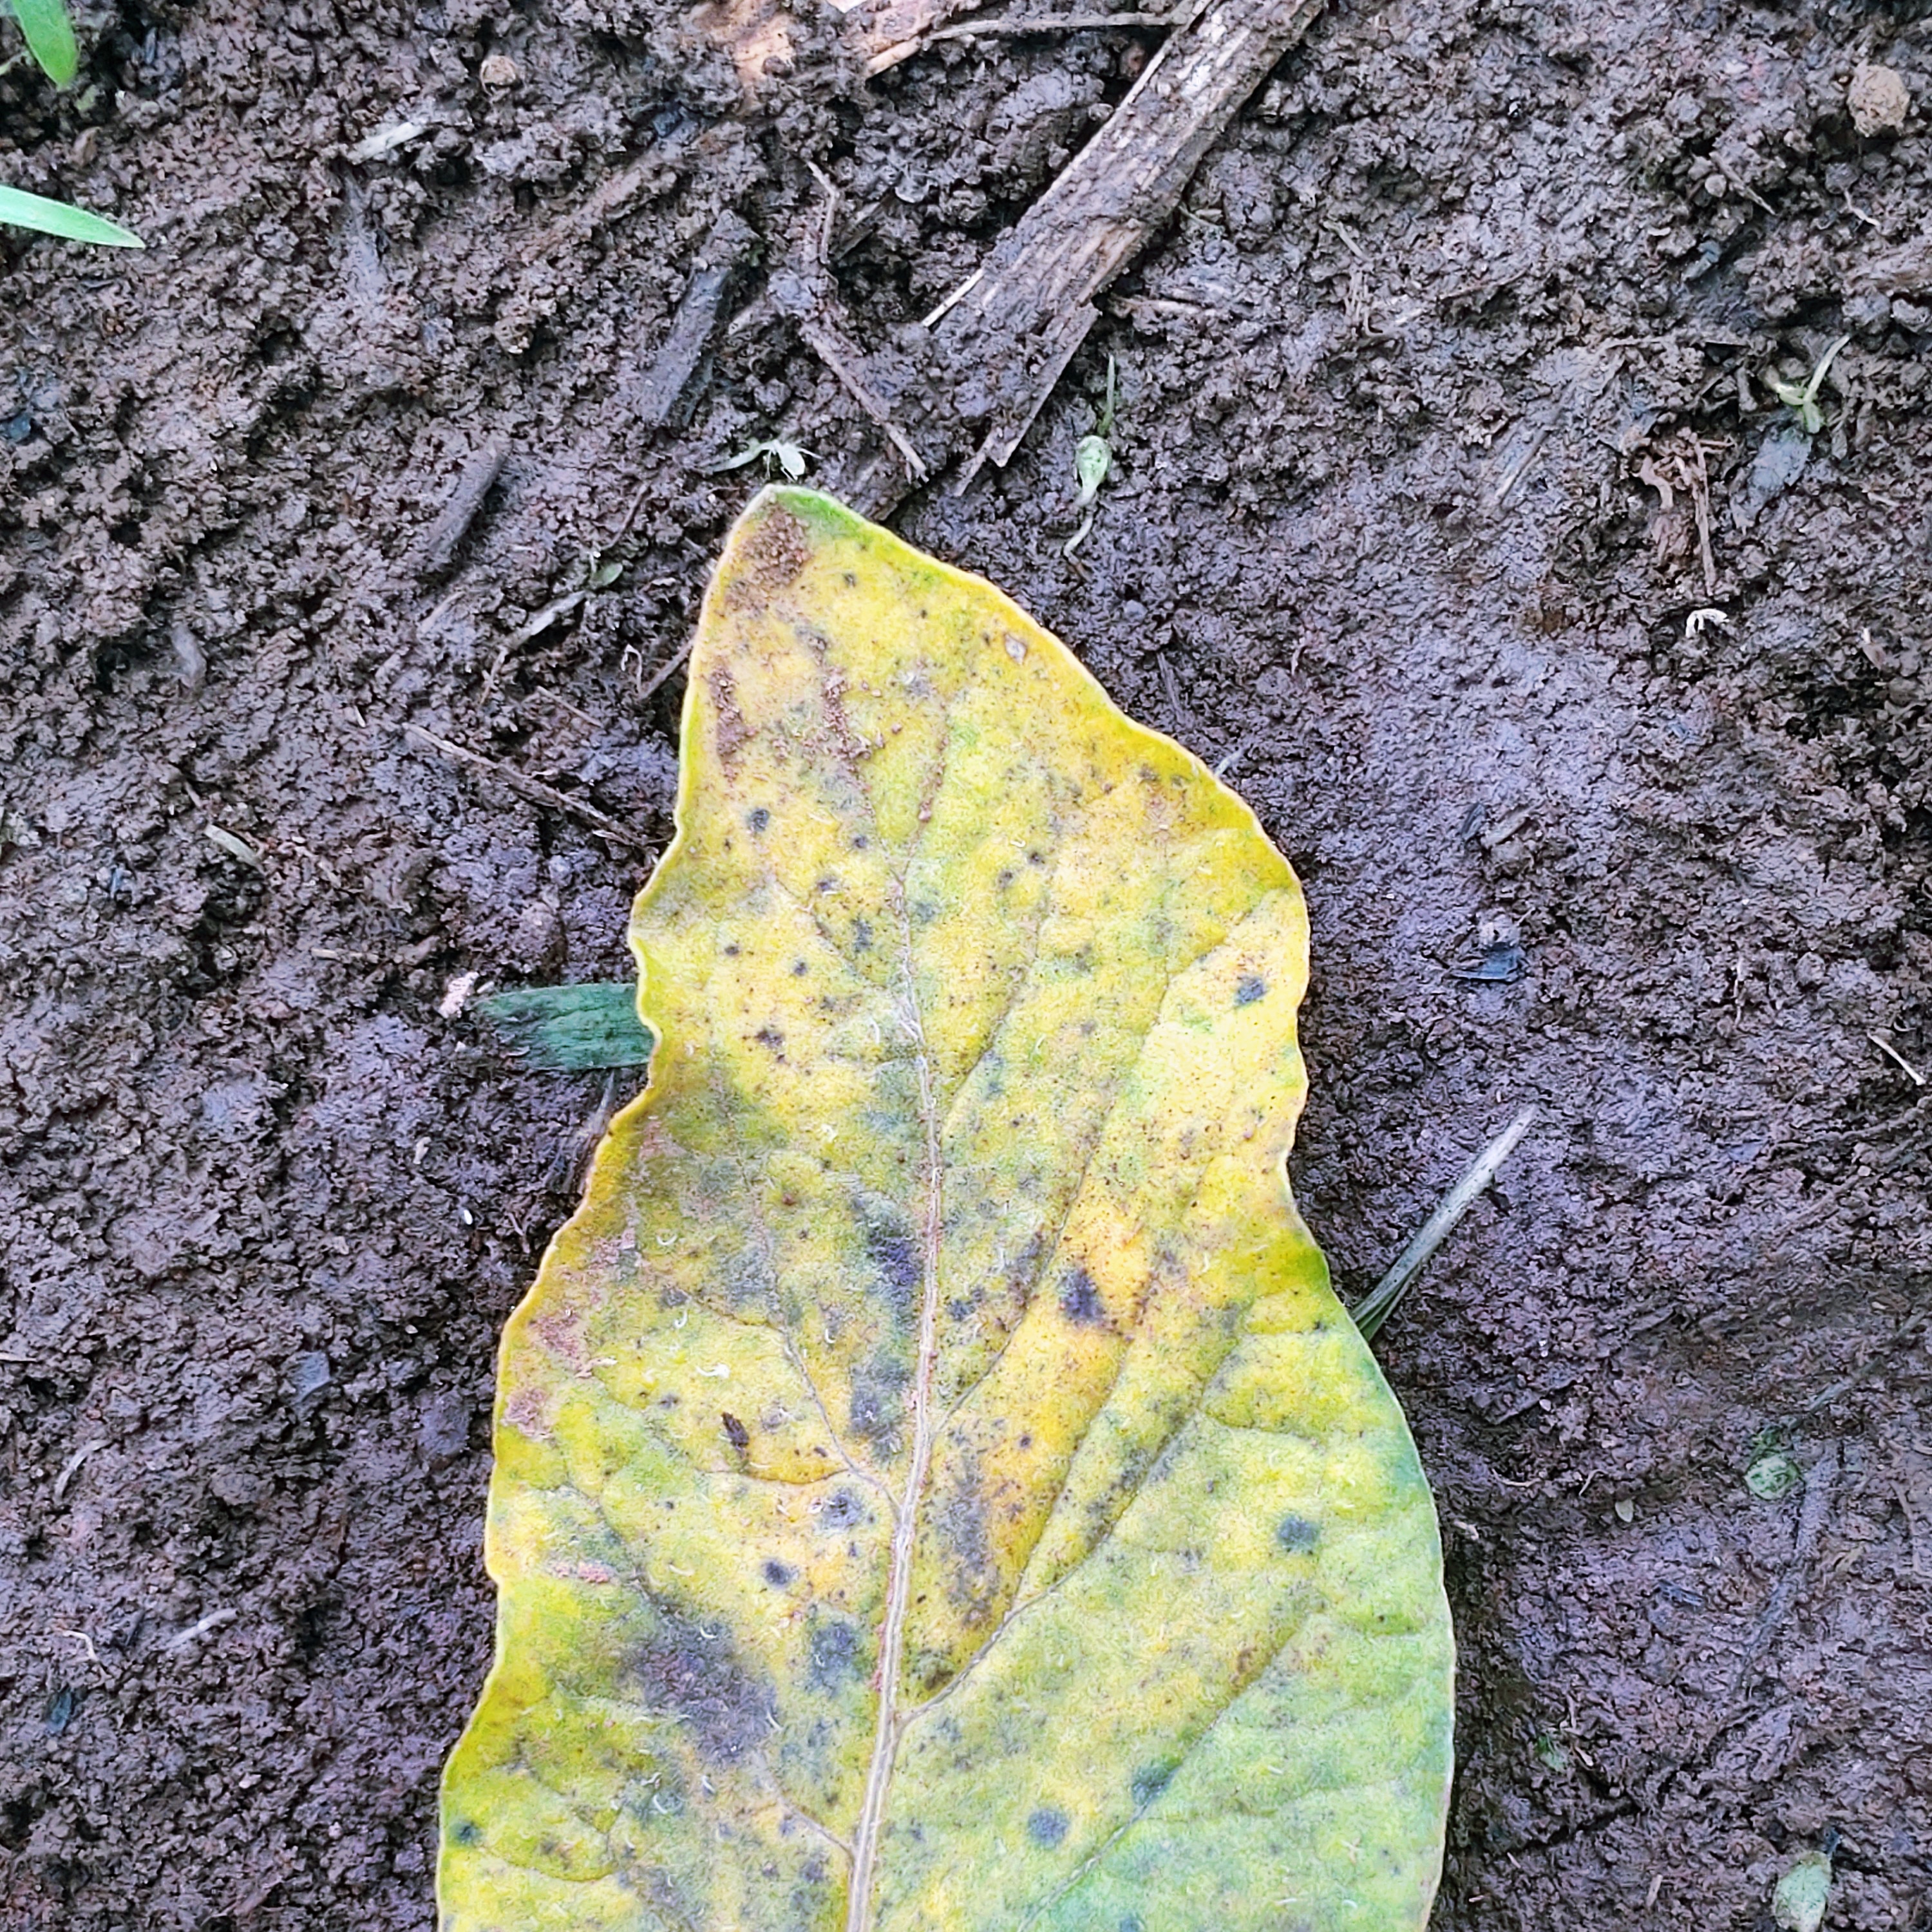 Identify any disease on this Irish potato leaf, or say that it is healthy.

late blight
